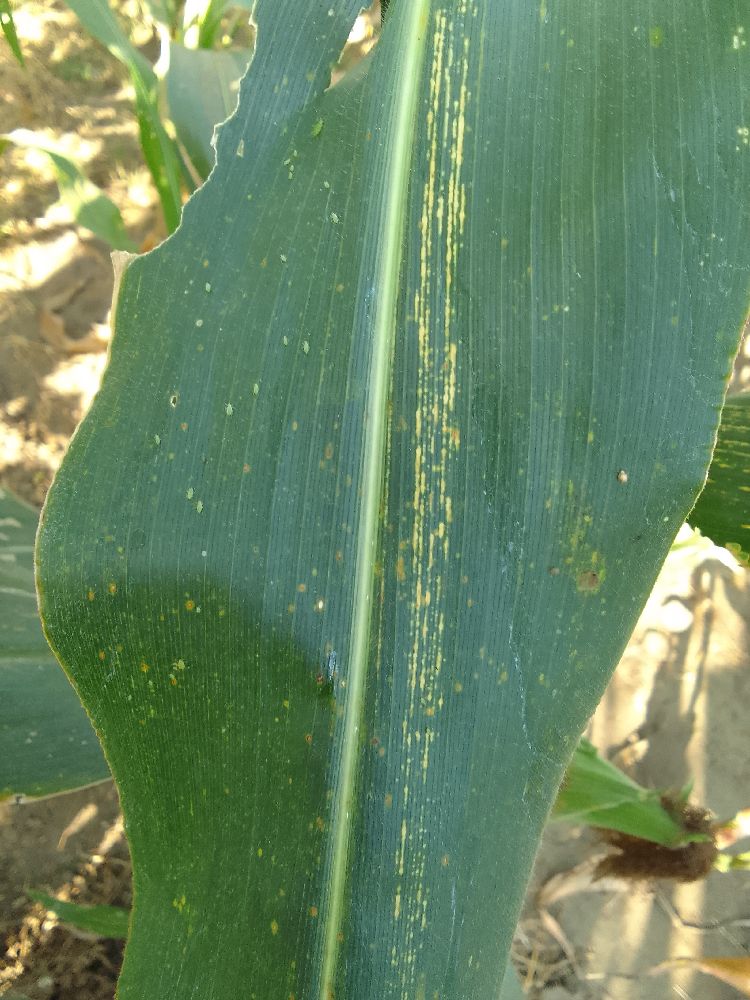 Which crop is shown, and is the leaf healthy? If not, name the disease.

maize, maize streak virus
